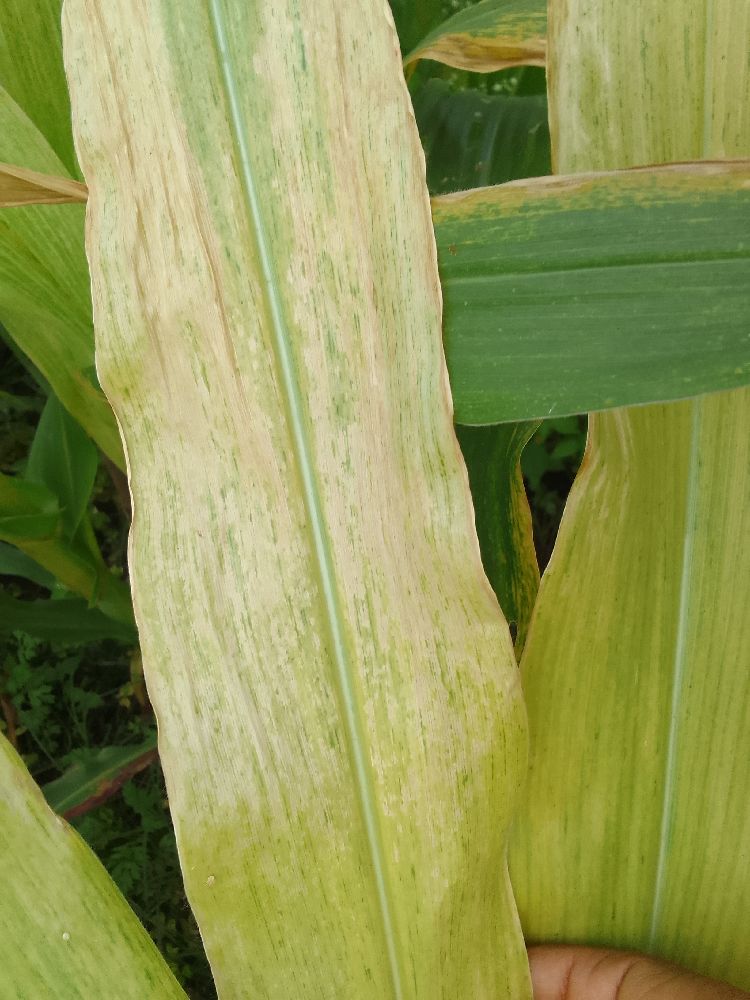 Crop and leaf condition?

maize, maize lethal necrosis
